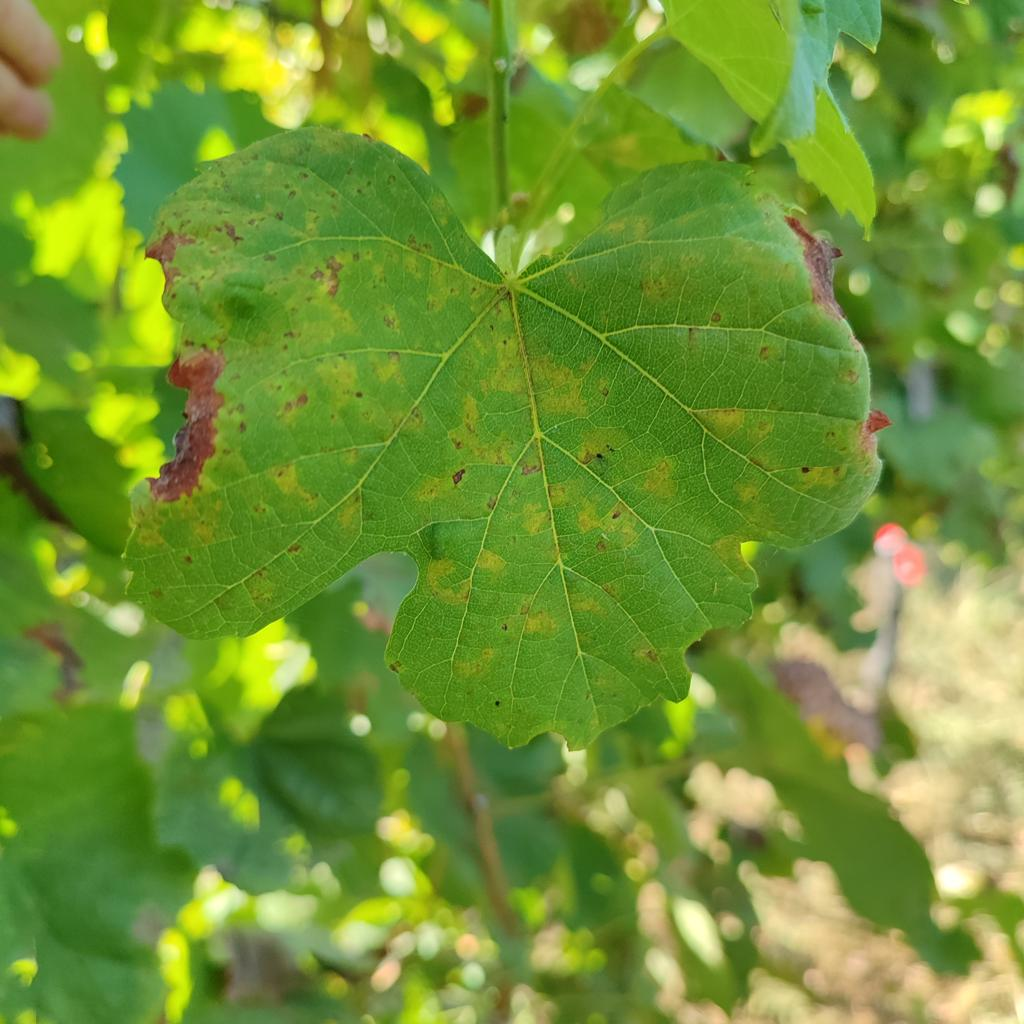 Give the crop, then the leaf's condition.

grapevine, downy mildew
